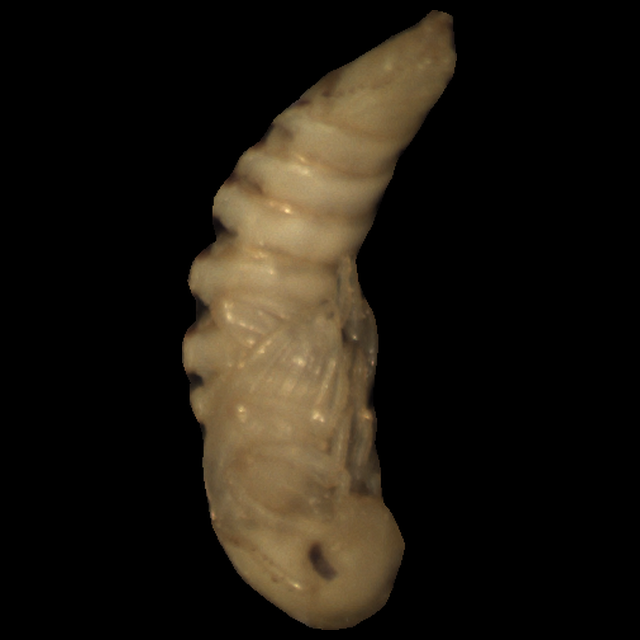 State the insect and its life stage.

mealworm pupa
